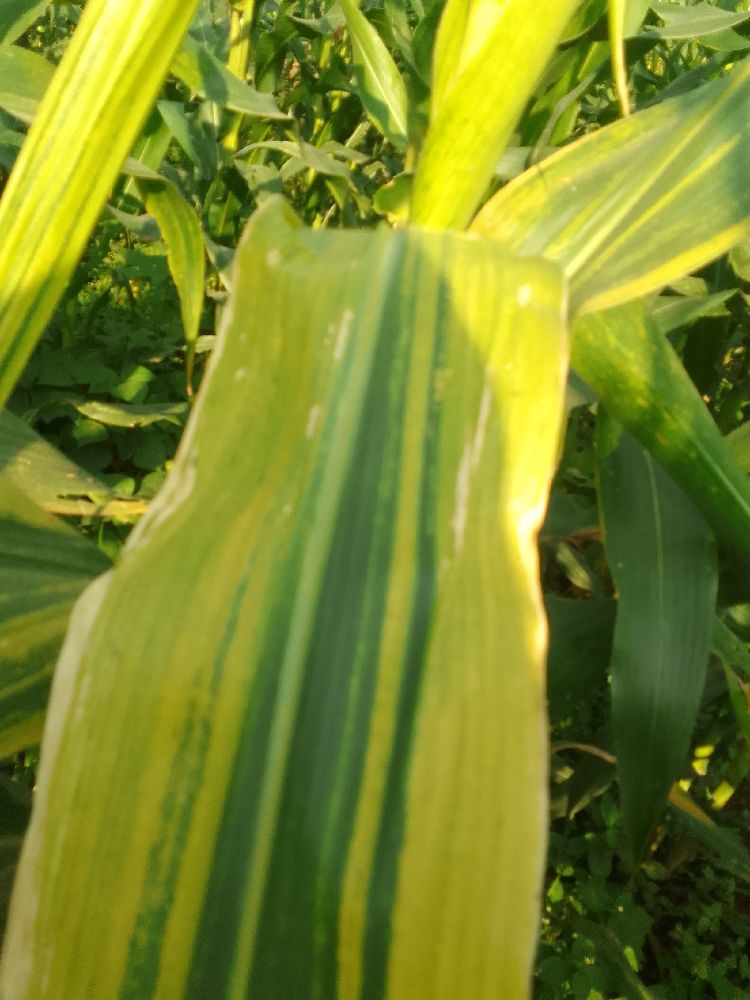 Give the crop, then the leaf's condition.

maize, maize lethal necrosis
